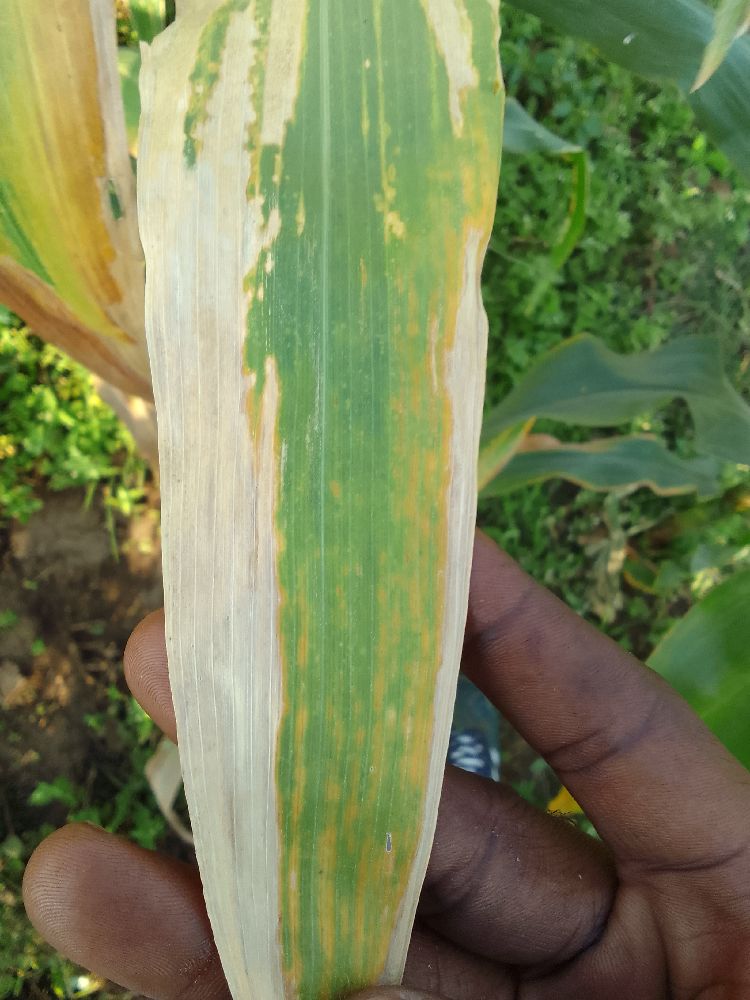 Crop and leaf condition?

maize, maize lethal necrosis
